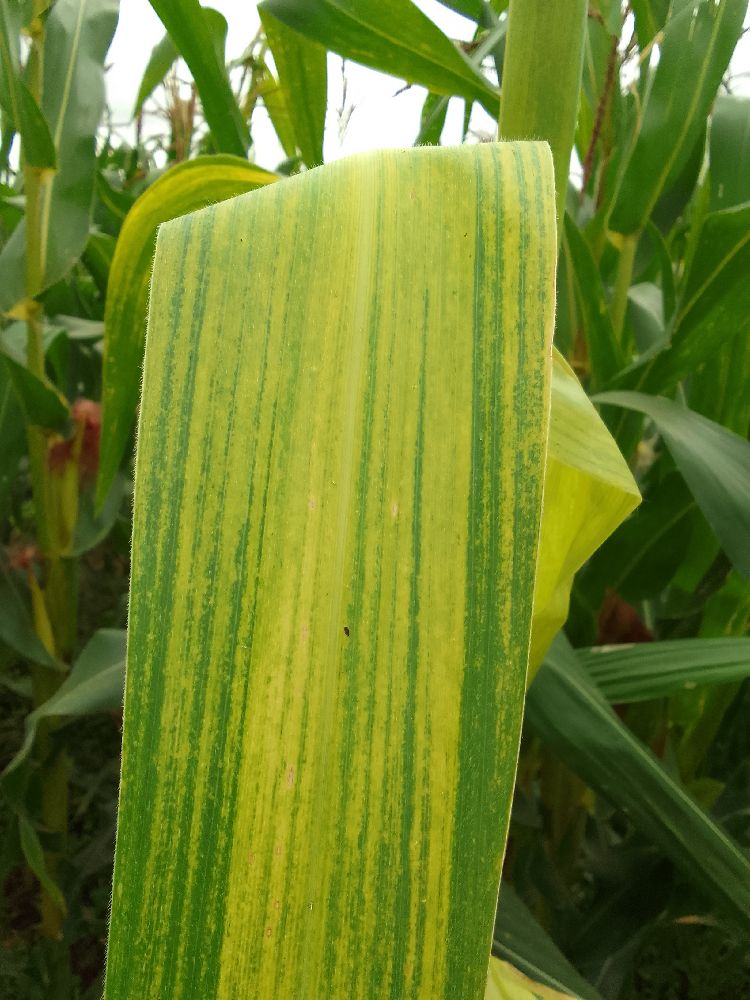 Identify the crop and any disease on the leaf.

maize, maize lethal necrosis
